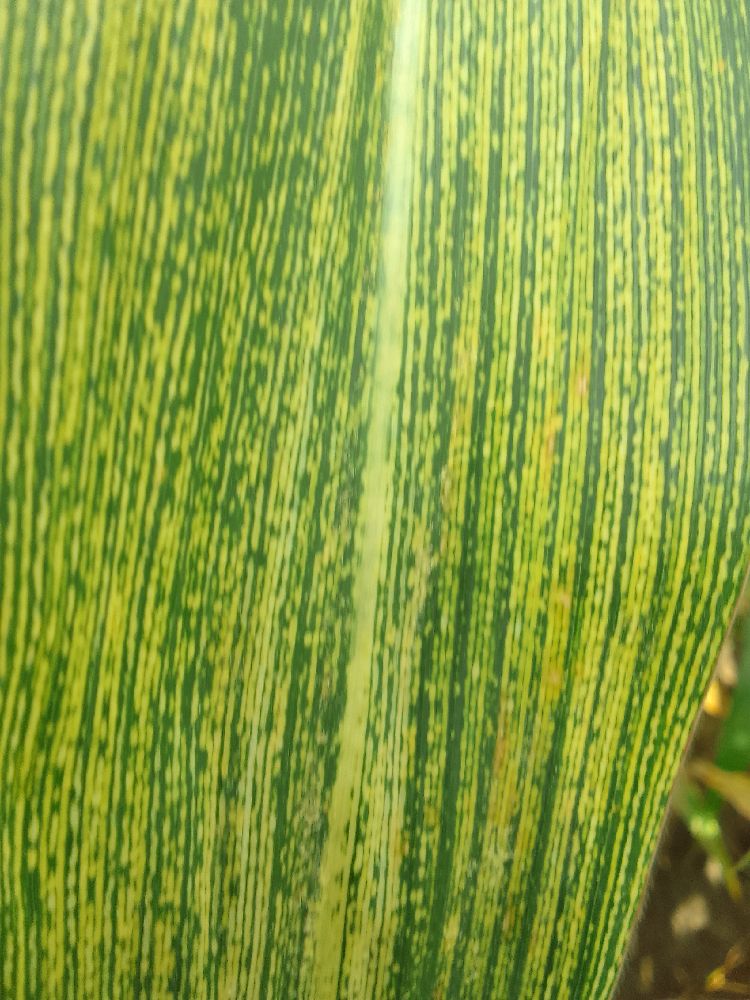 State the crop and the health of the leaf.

maize, maize streak virus
